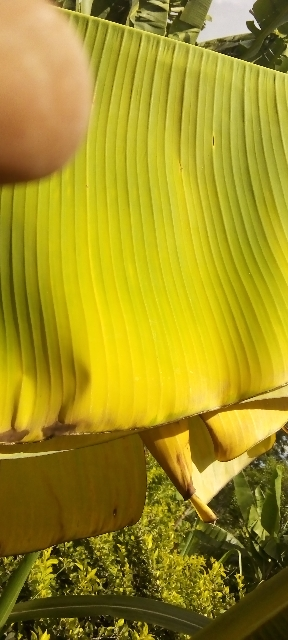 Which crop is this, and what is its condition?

banana, fusarium wilt race 1
